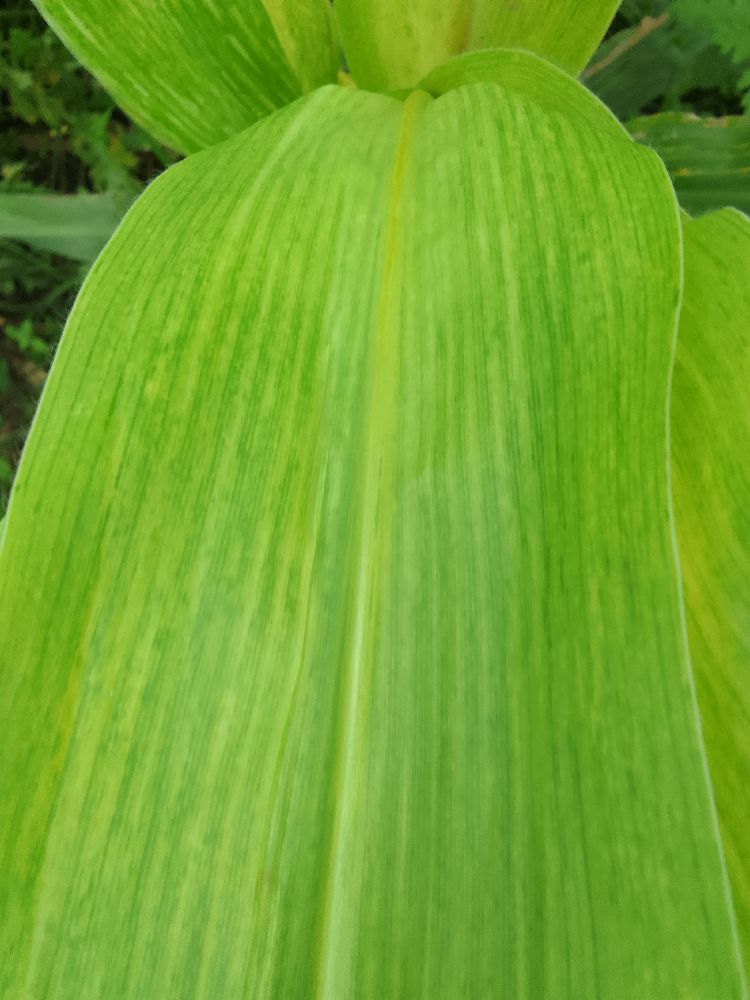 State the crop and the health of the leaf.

maize, maize lethal necrosis
